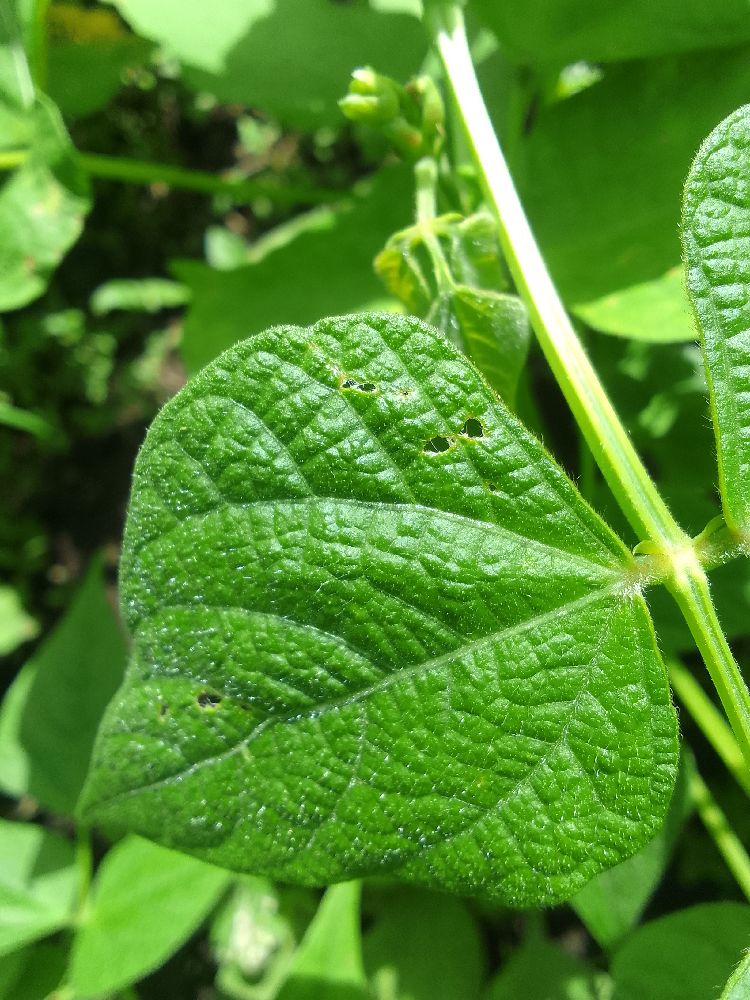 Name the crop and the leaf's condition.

common bean, healthy
